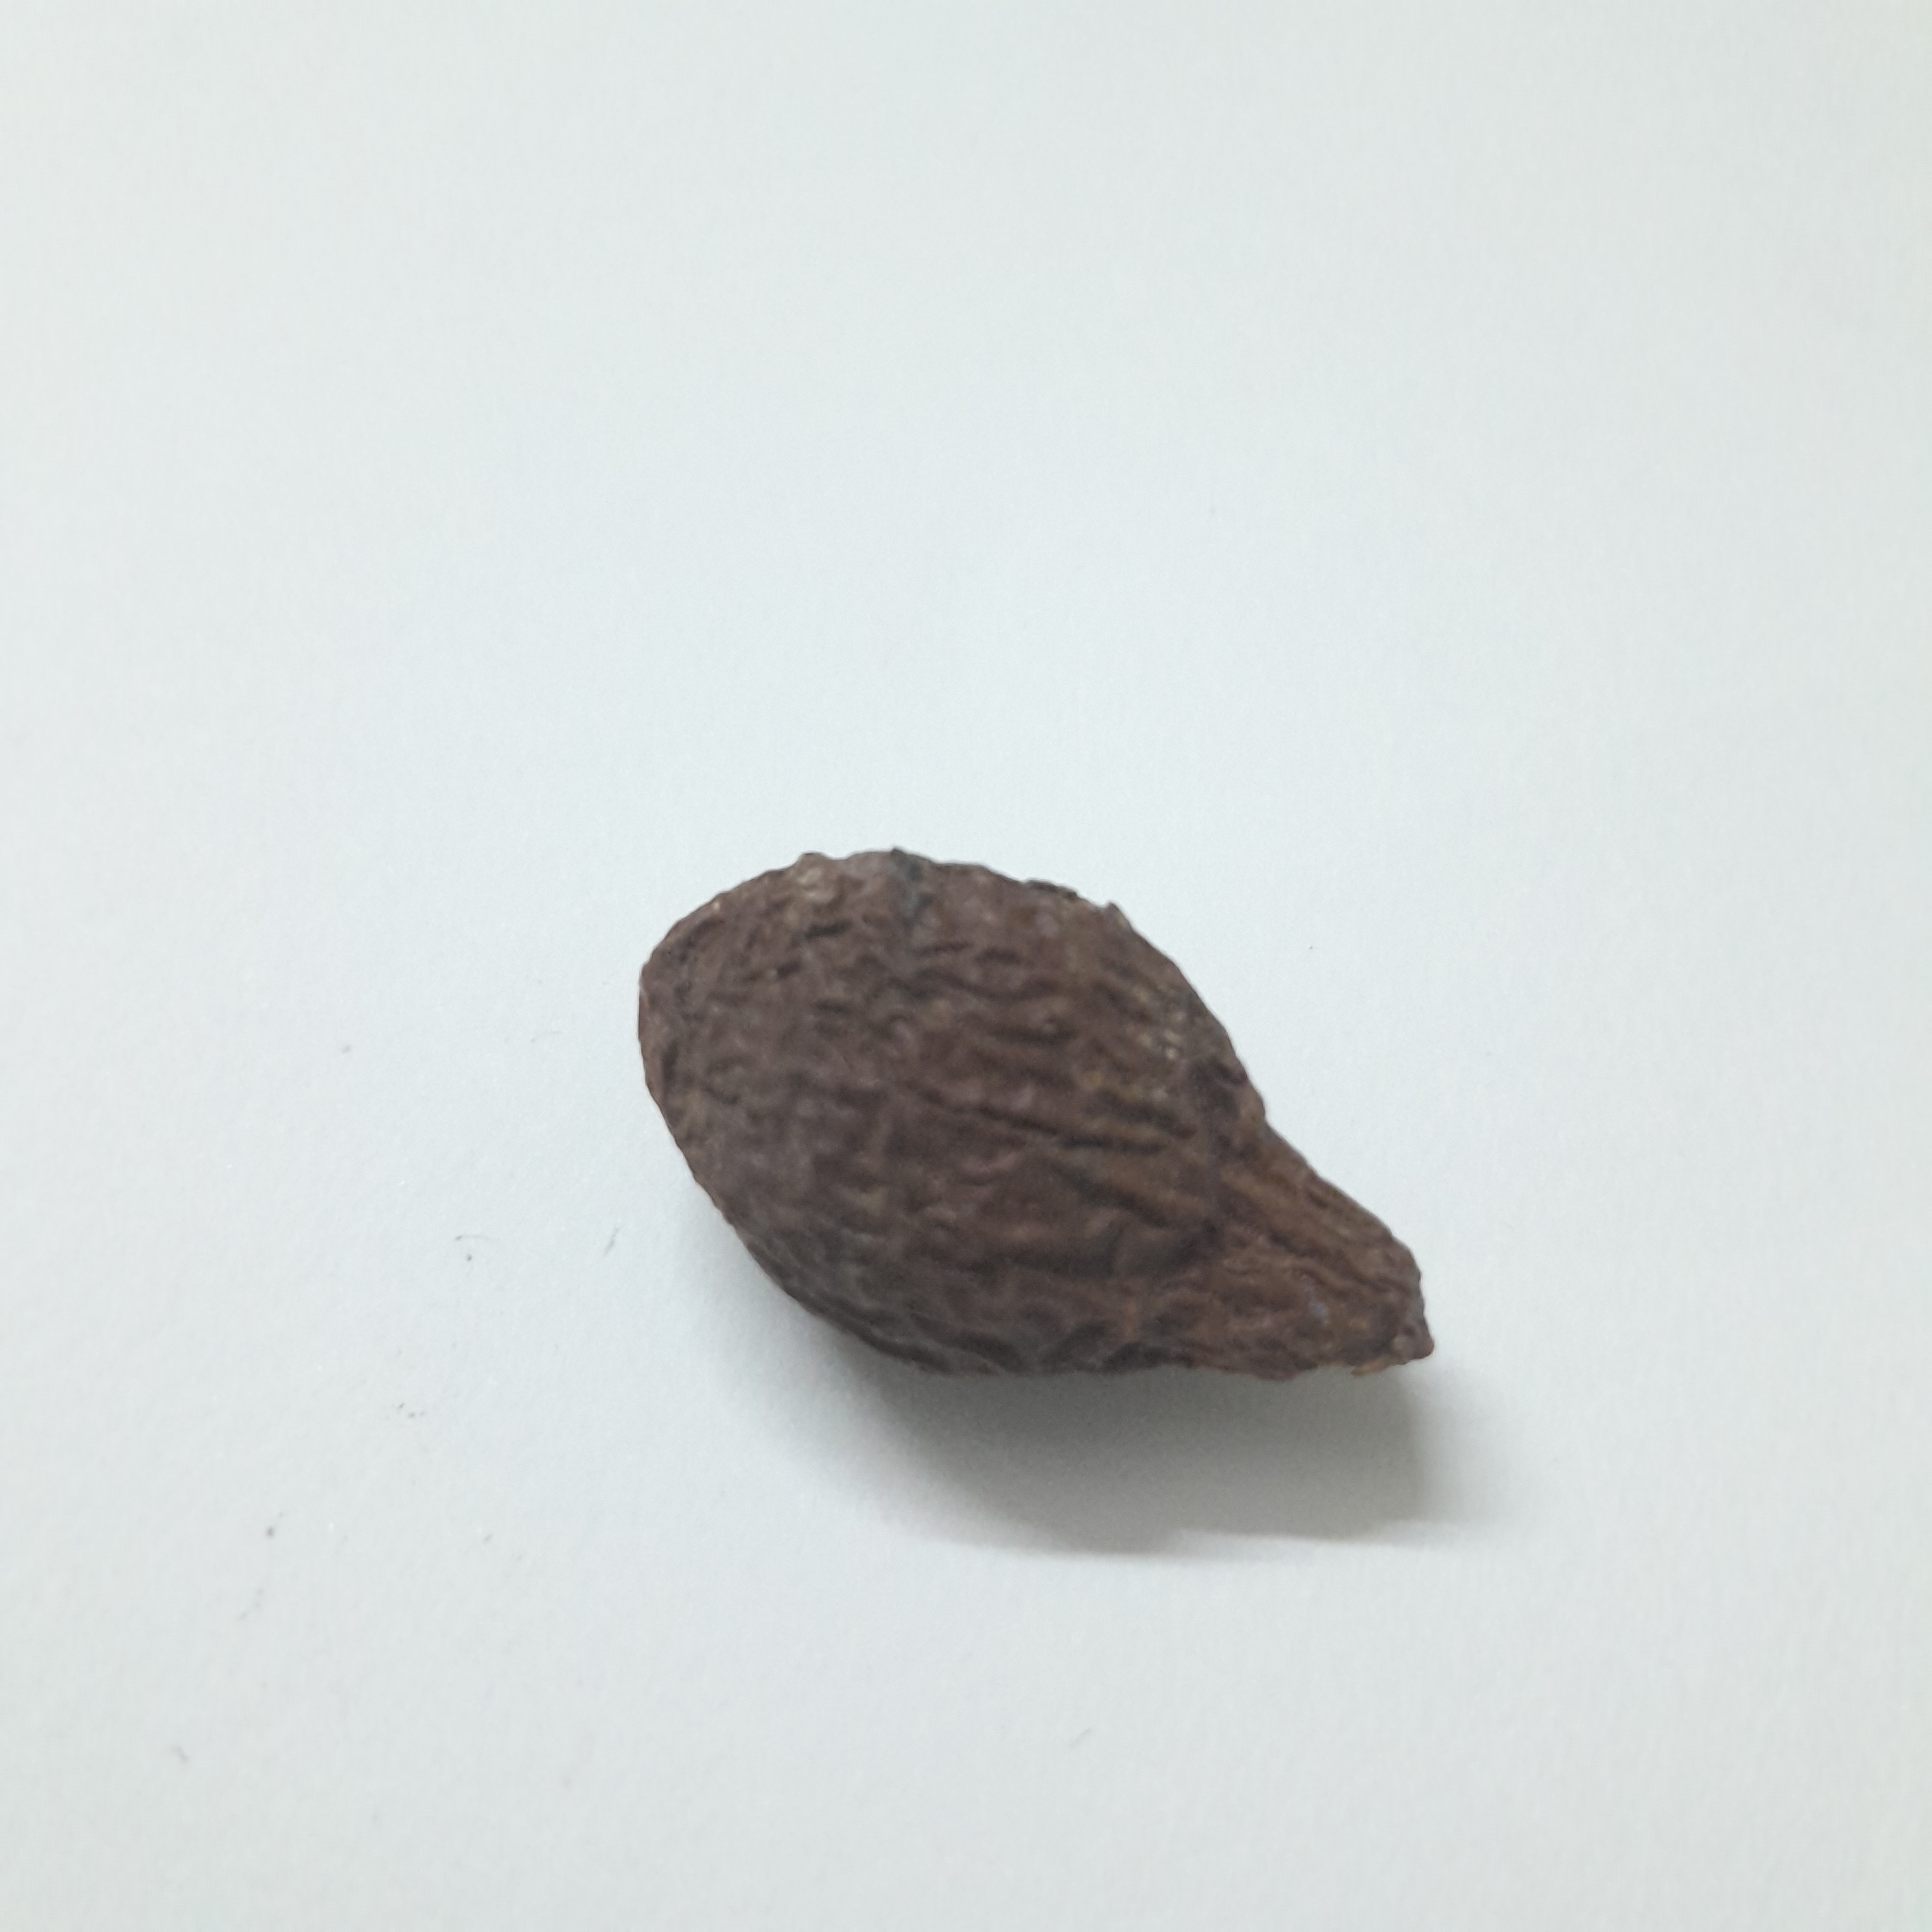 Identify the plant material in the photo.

niranjanphal
